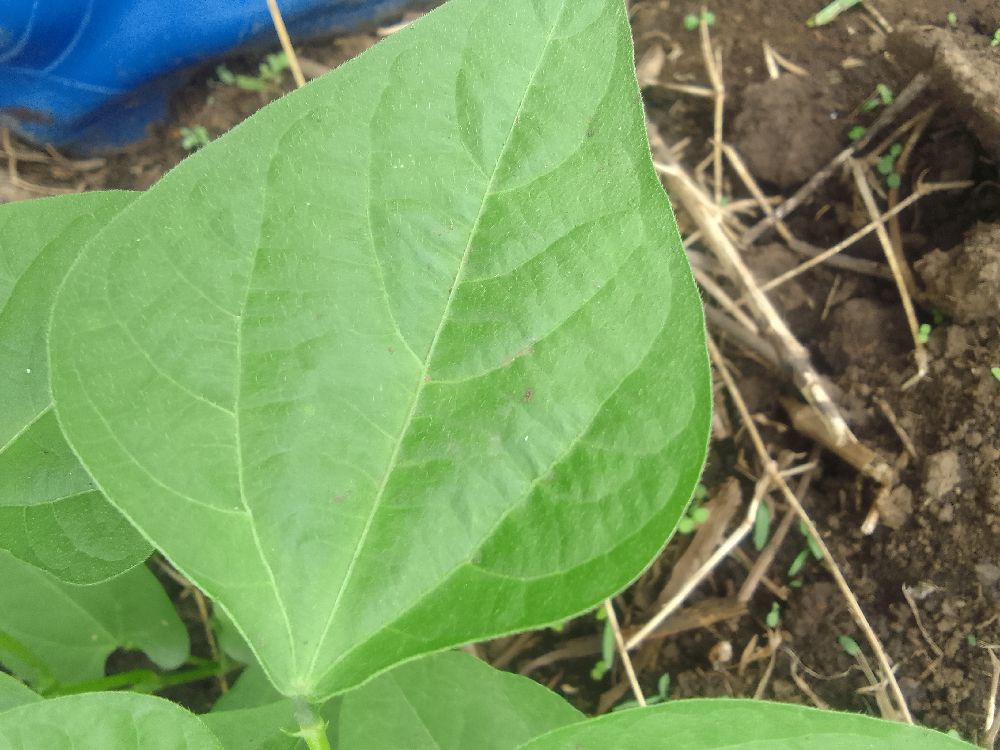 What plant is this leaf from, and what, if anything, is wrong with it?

common bean, healthy
